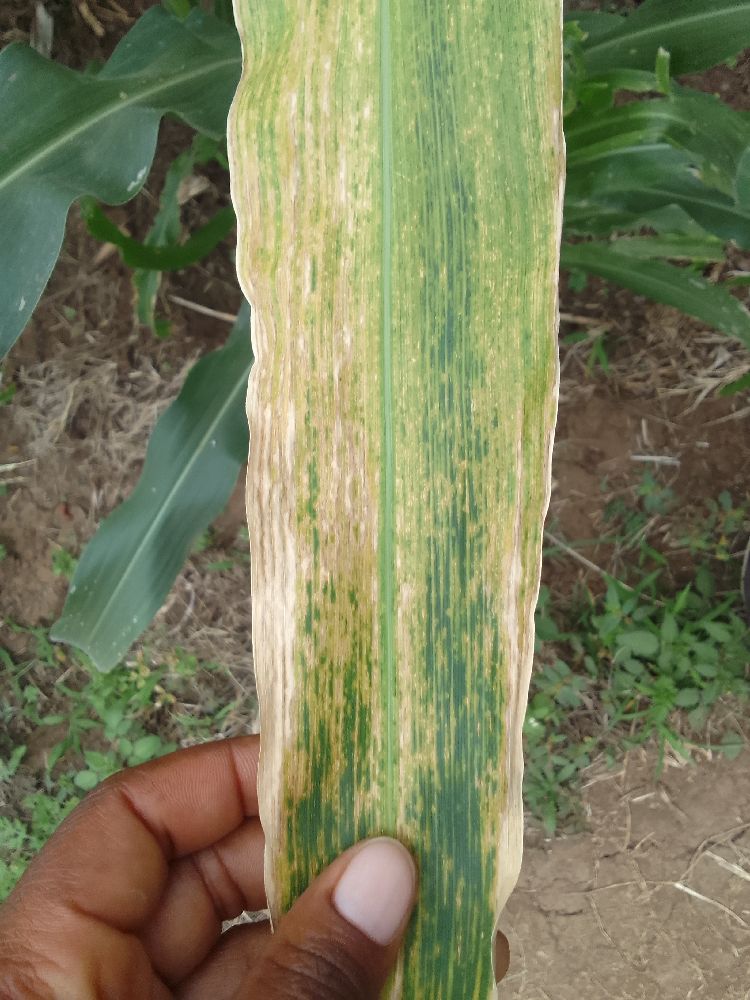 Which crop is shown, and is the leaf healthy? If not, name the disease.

maize, maize lethal necrosis
